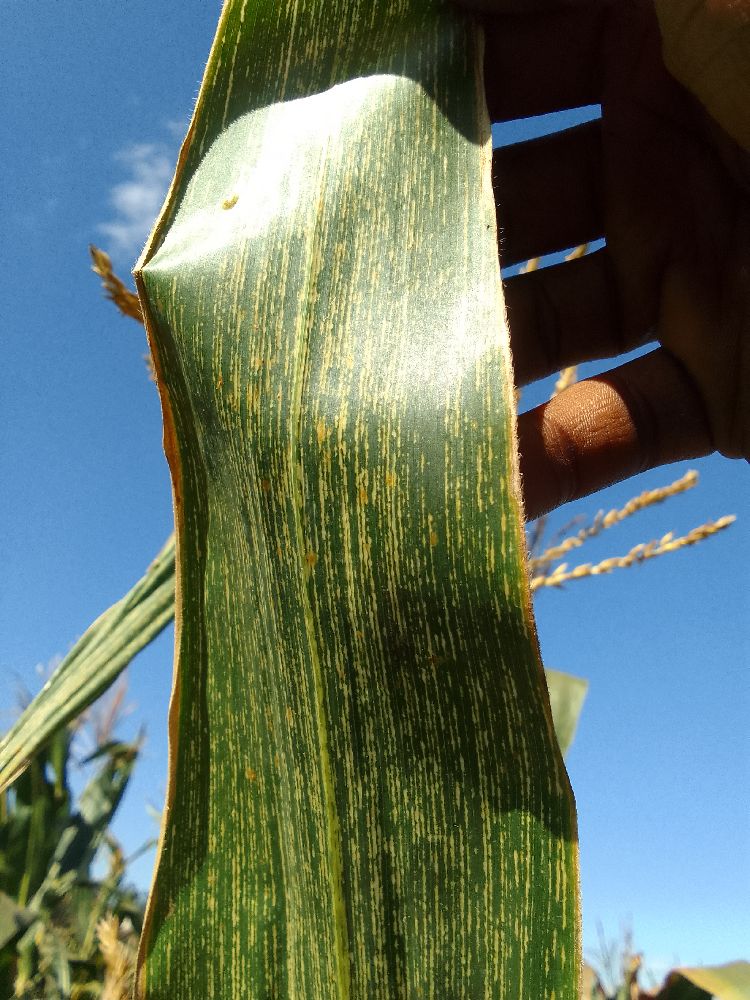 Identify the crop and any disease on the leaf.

maize, maize streak virus
